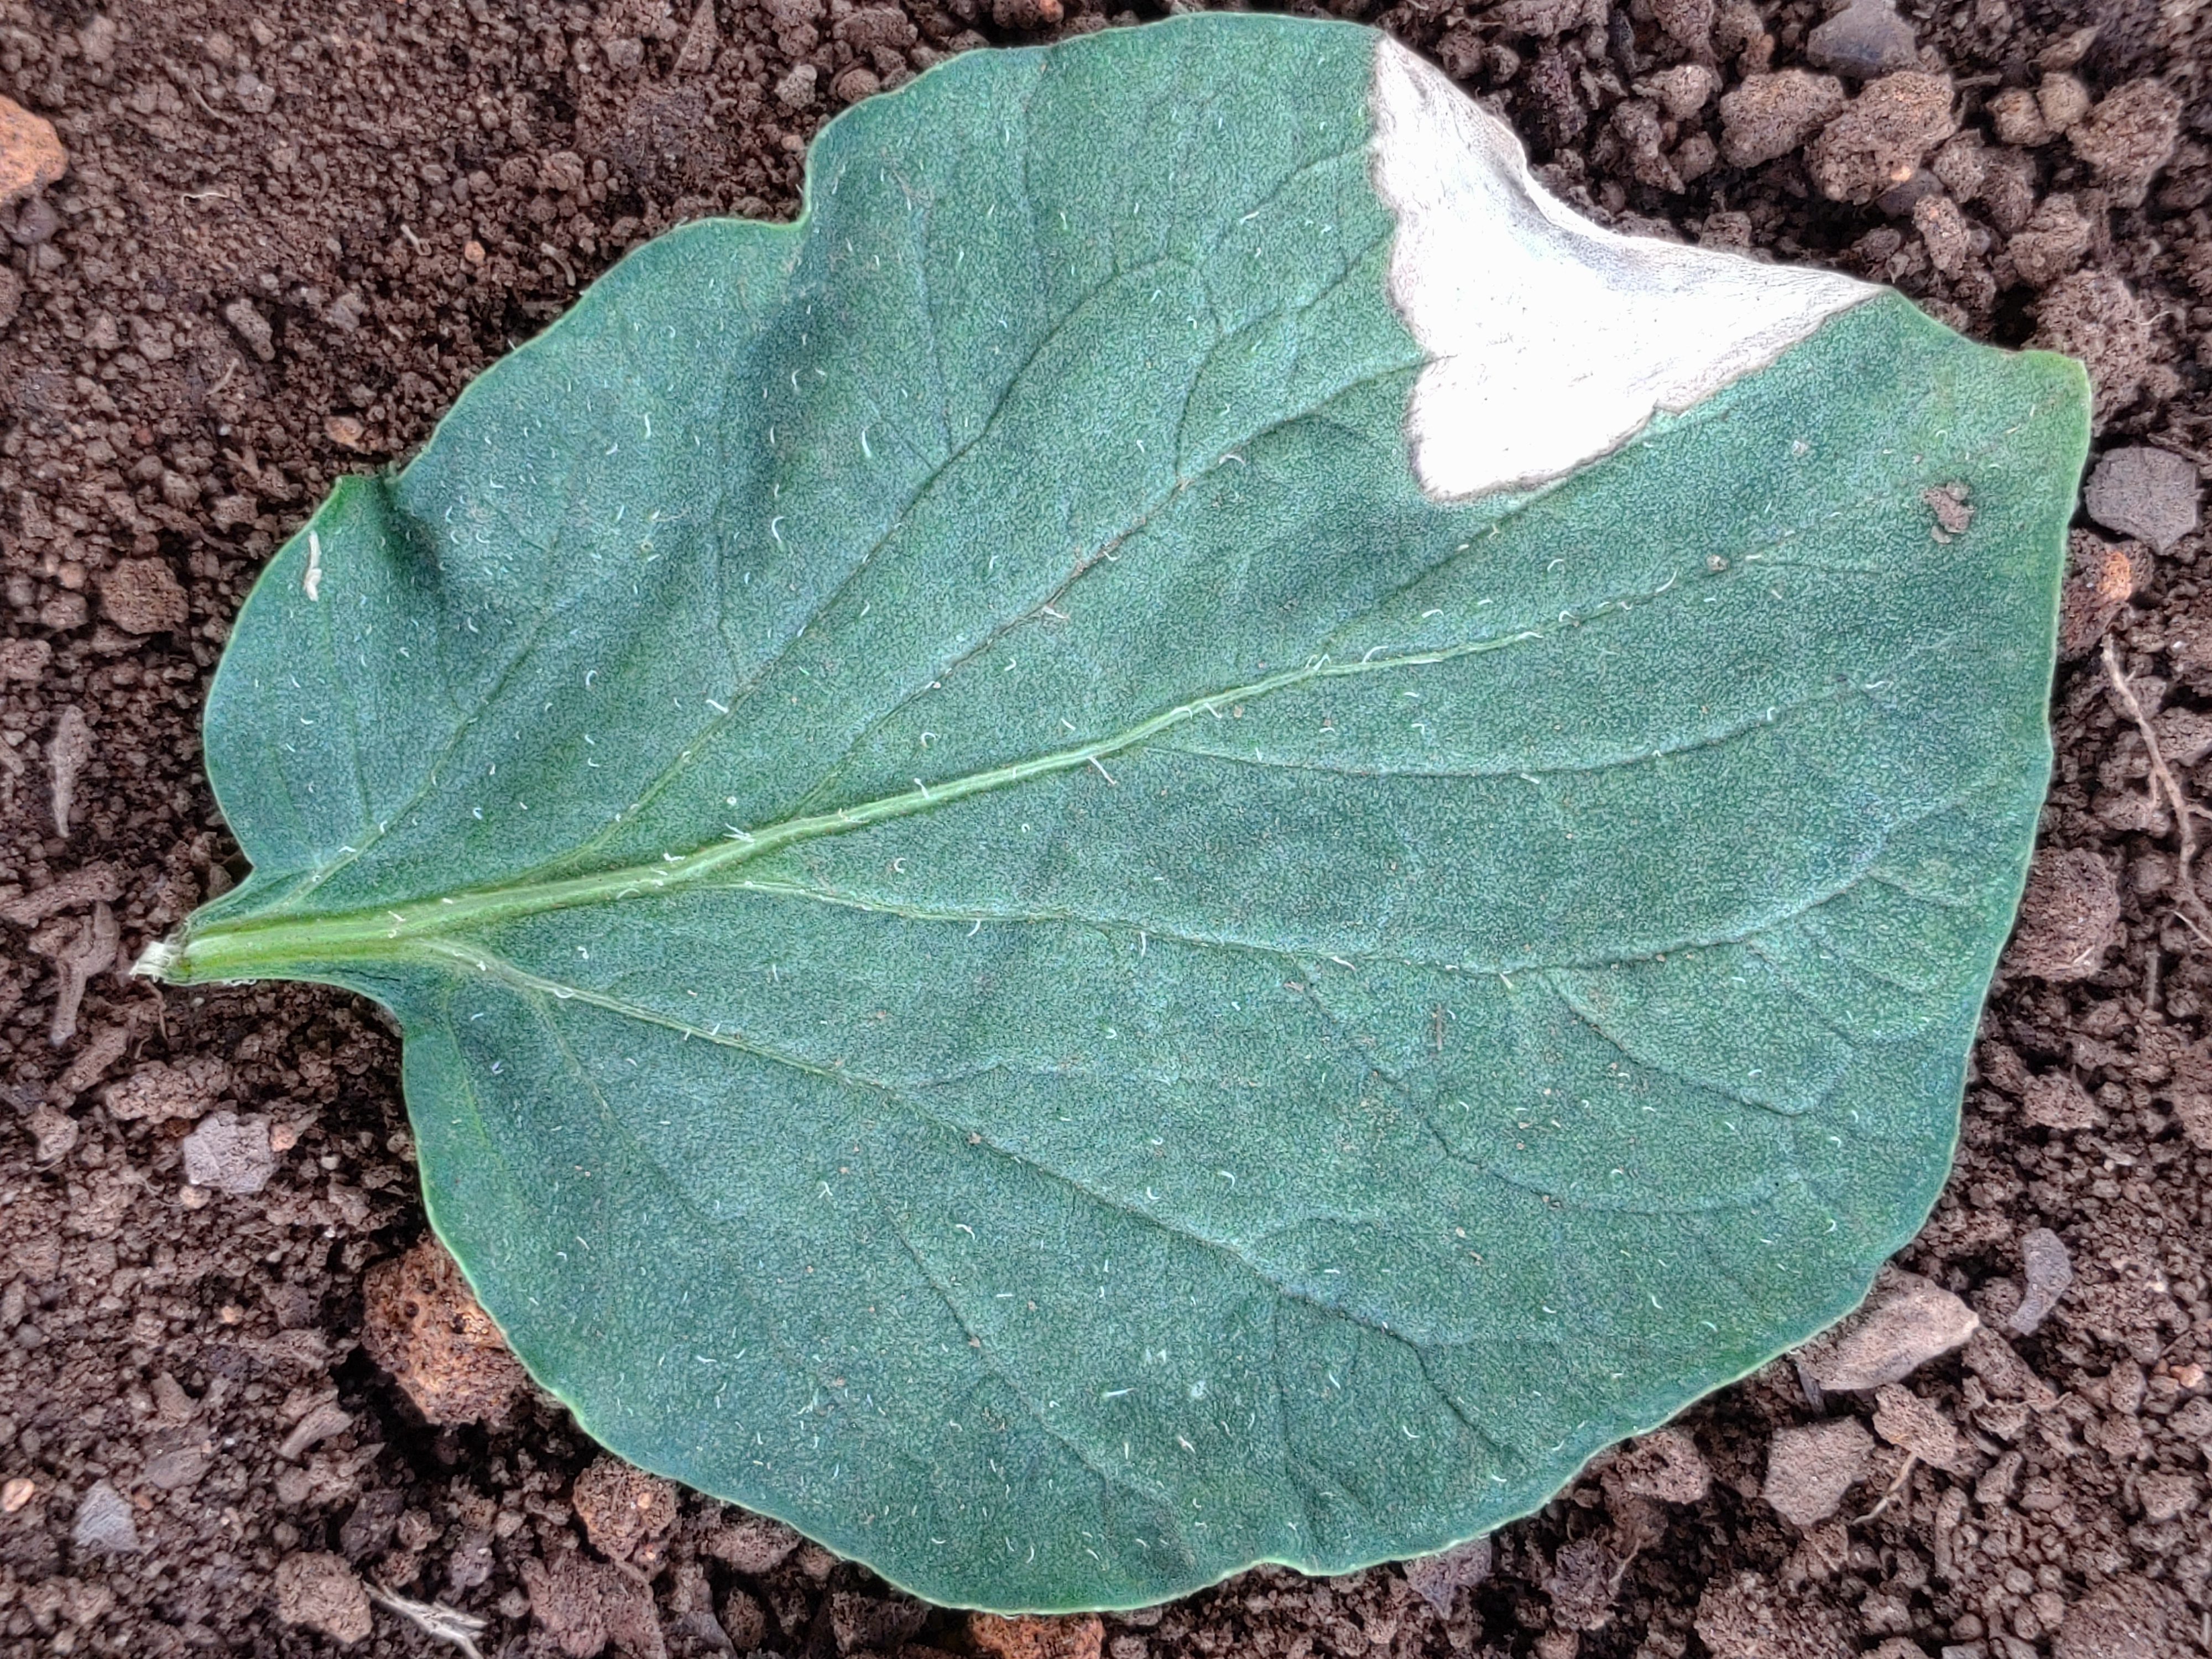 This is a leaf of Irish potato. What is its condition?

early blight
